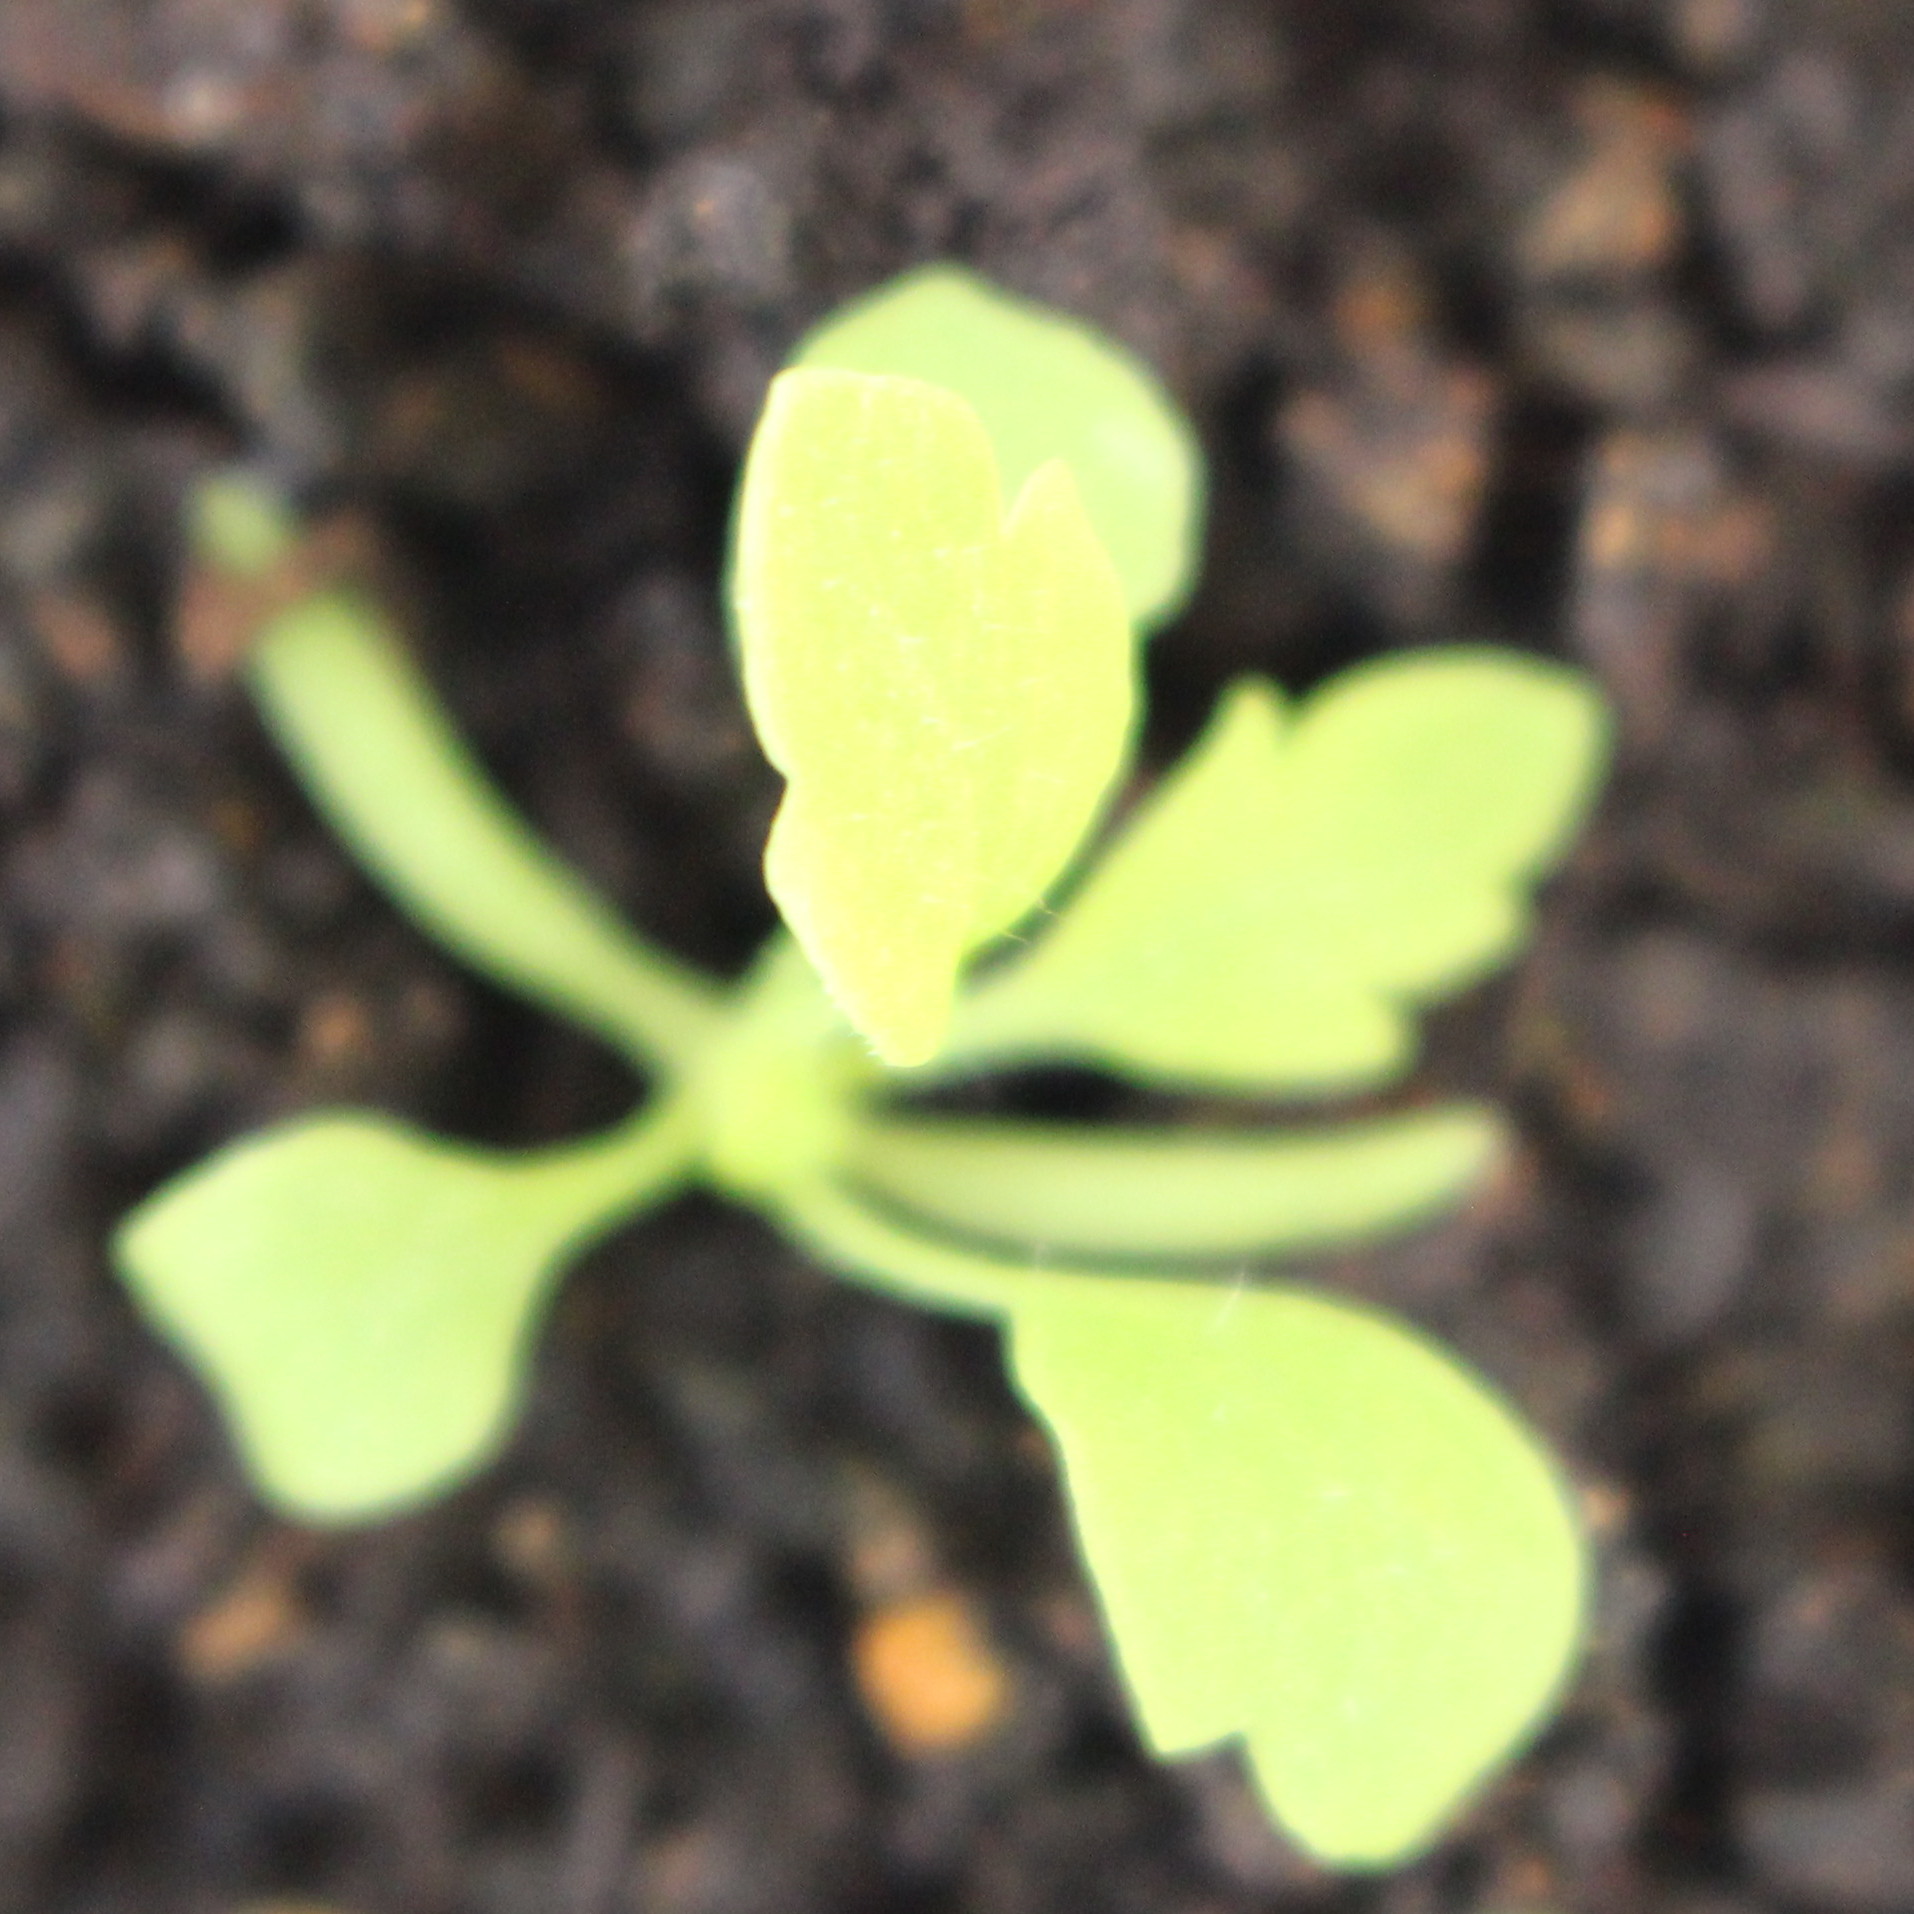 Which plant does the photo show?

Papaver rhoeas
